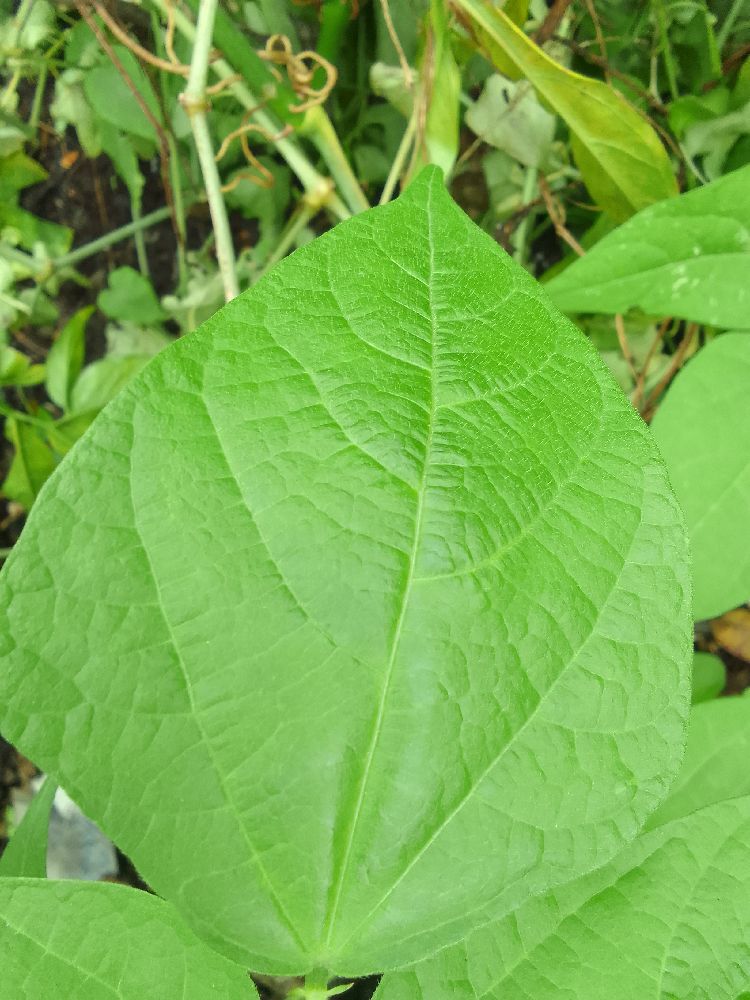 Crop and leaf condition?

common bean, healthy
